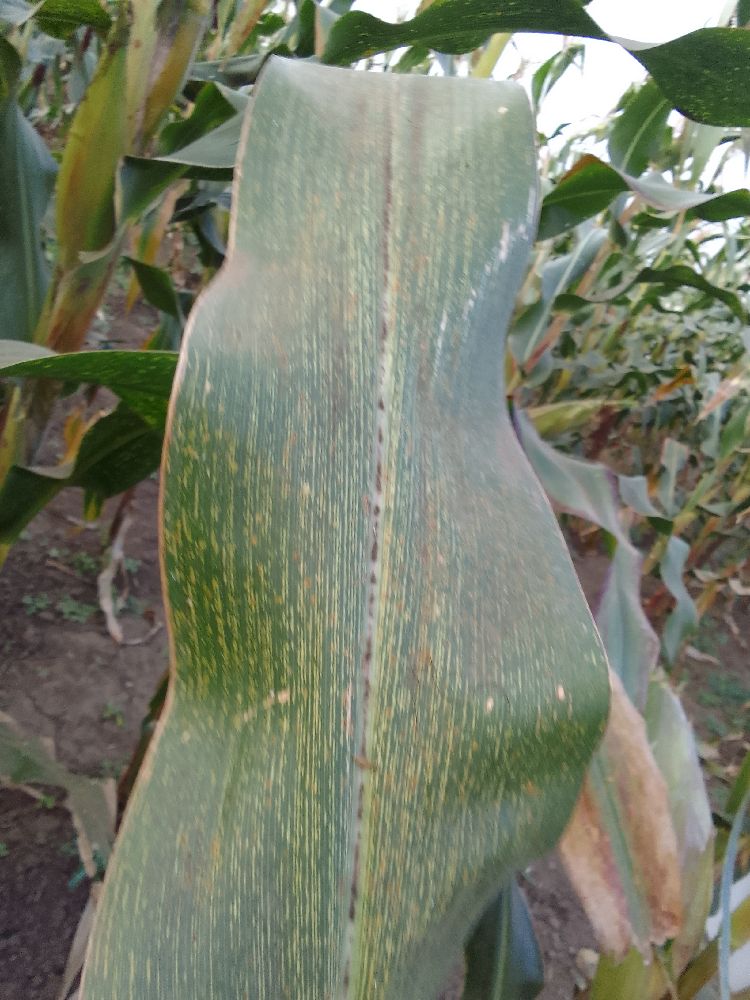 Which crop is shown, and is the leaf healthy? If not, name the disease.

maize, maize streak virus
